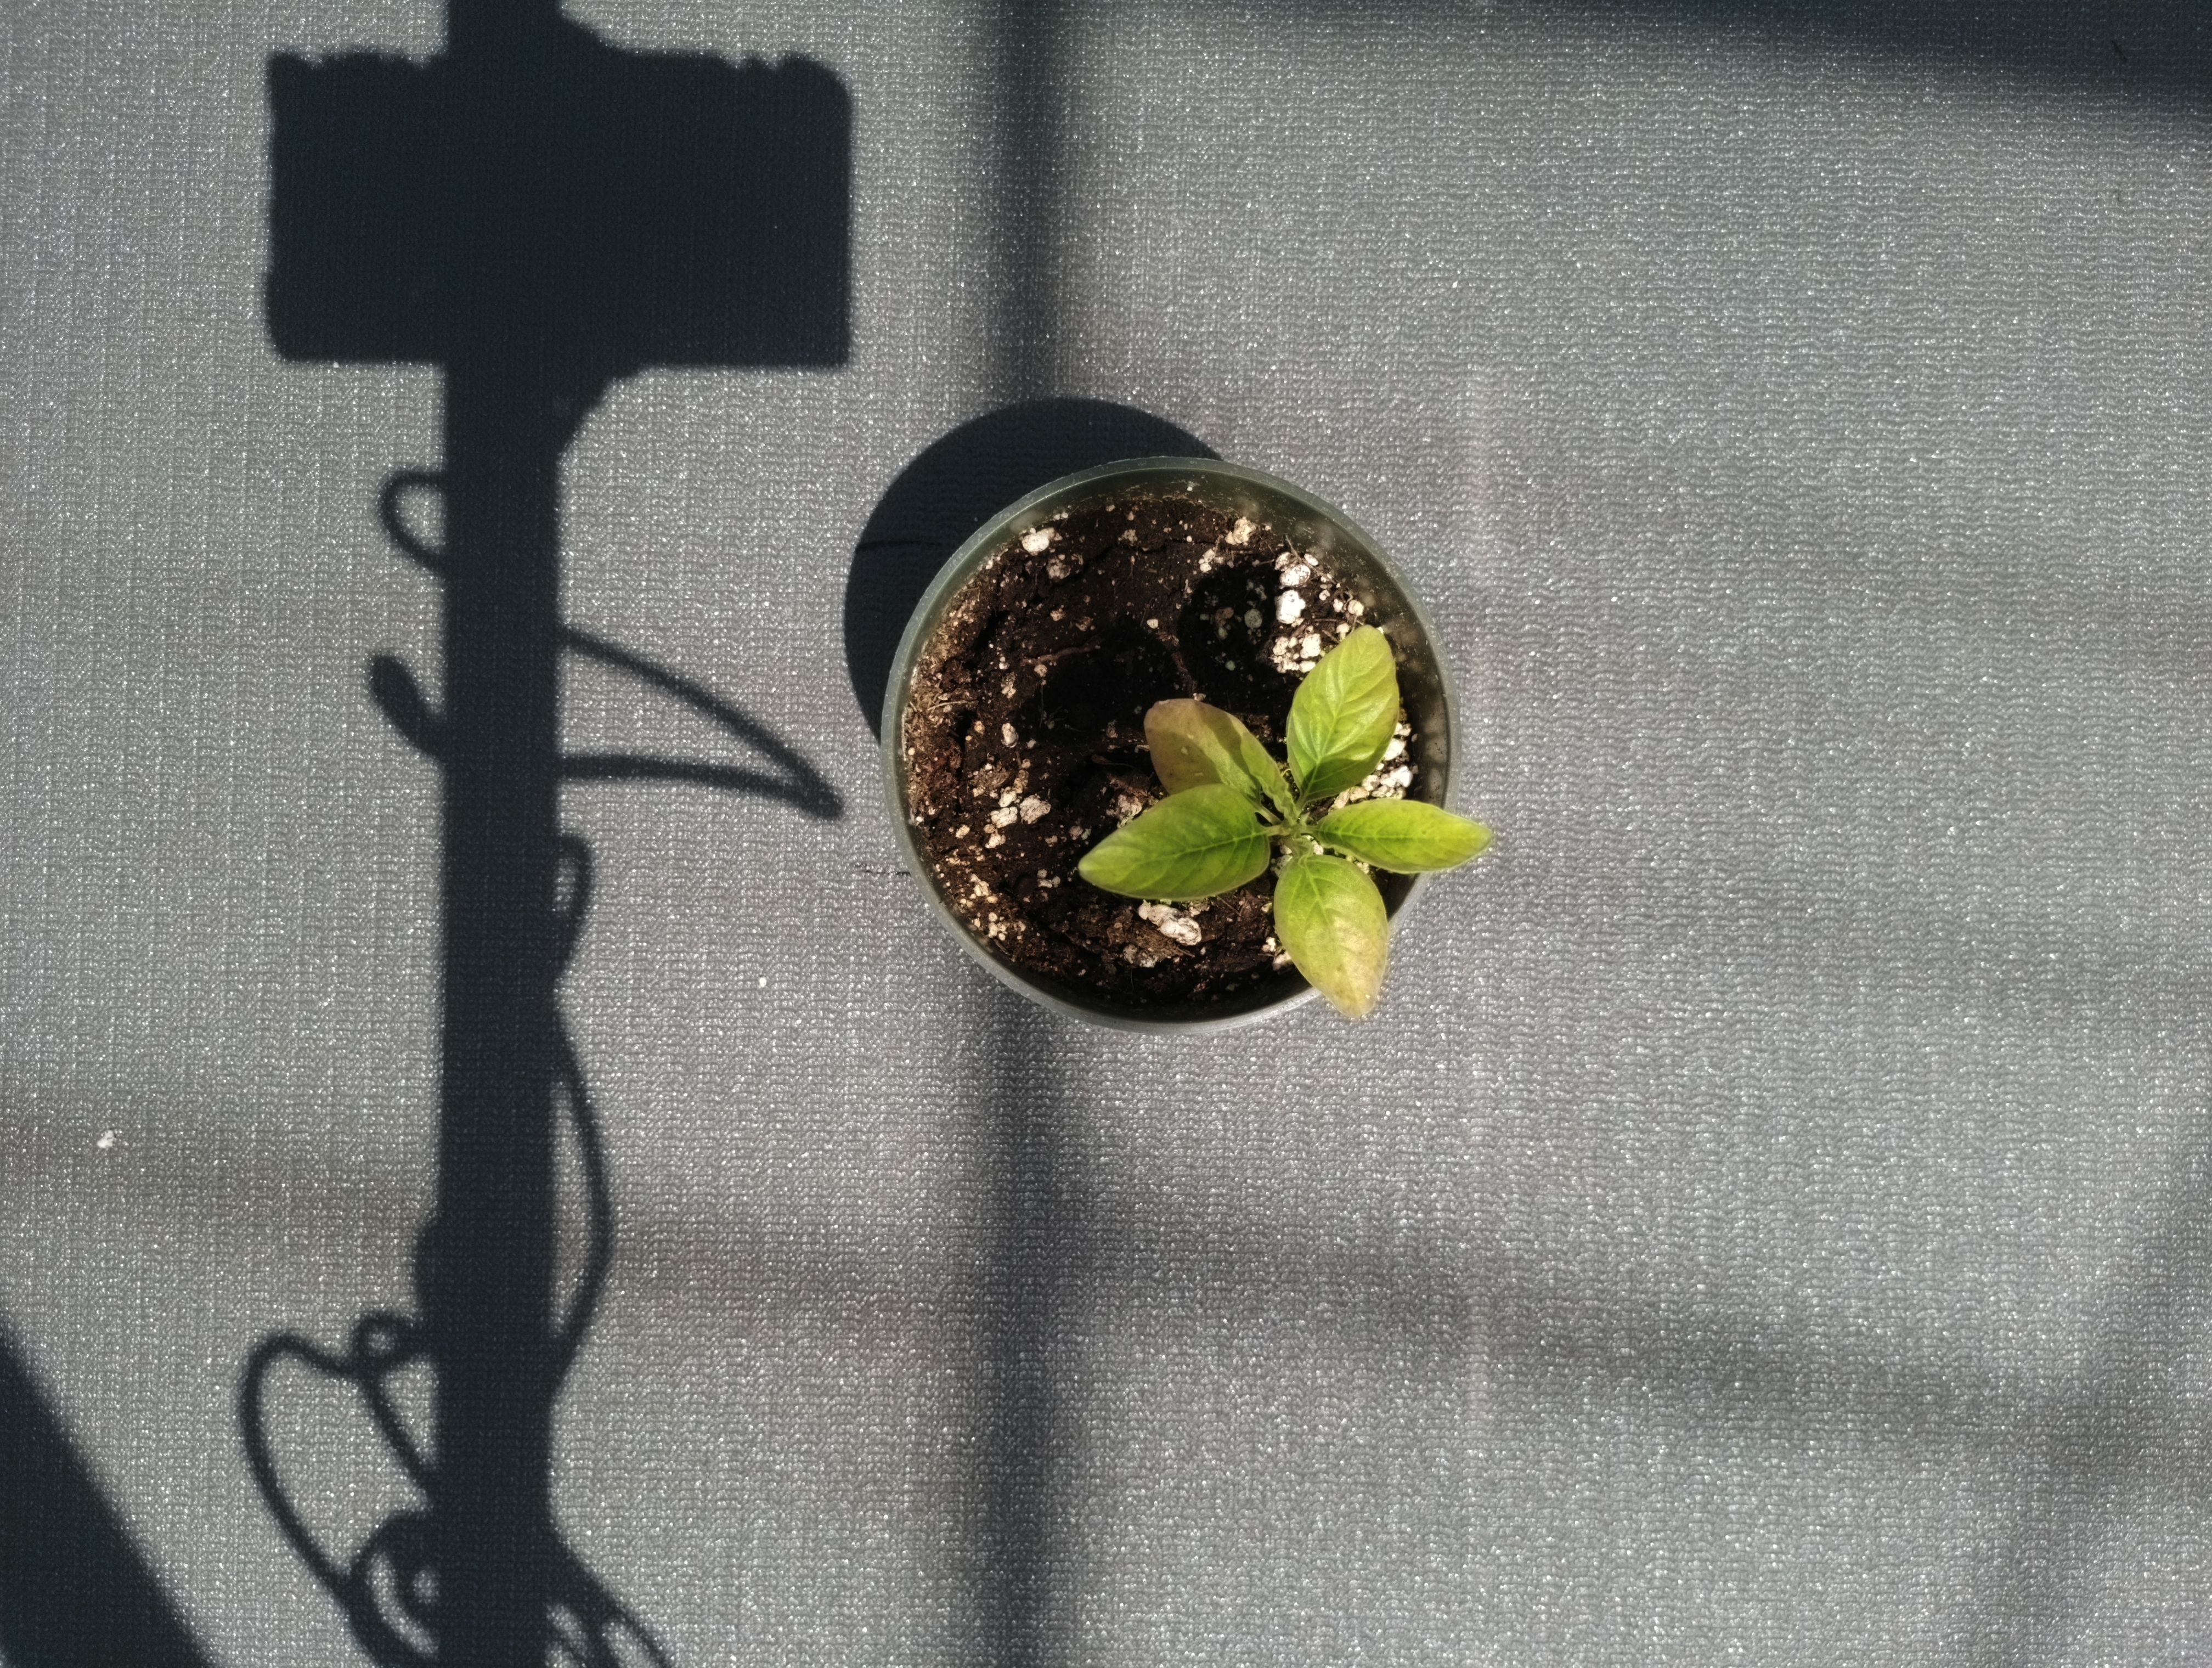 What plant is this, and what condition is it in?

waterhemp, chlorosis only
